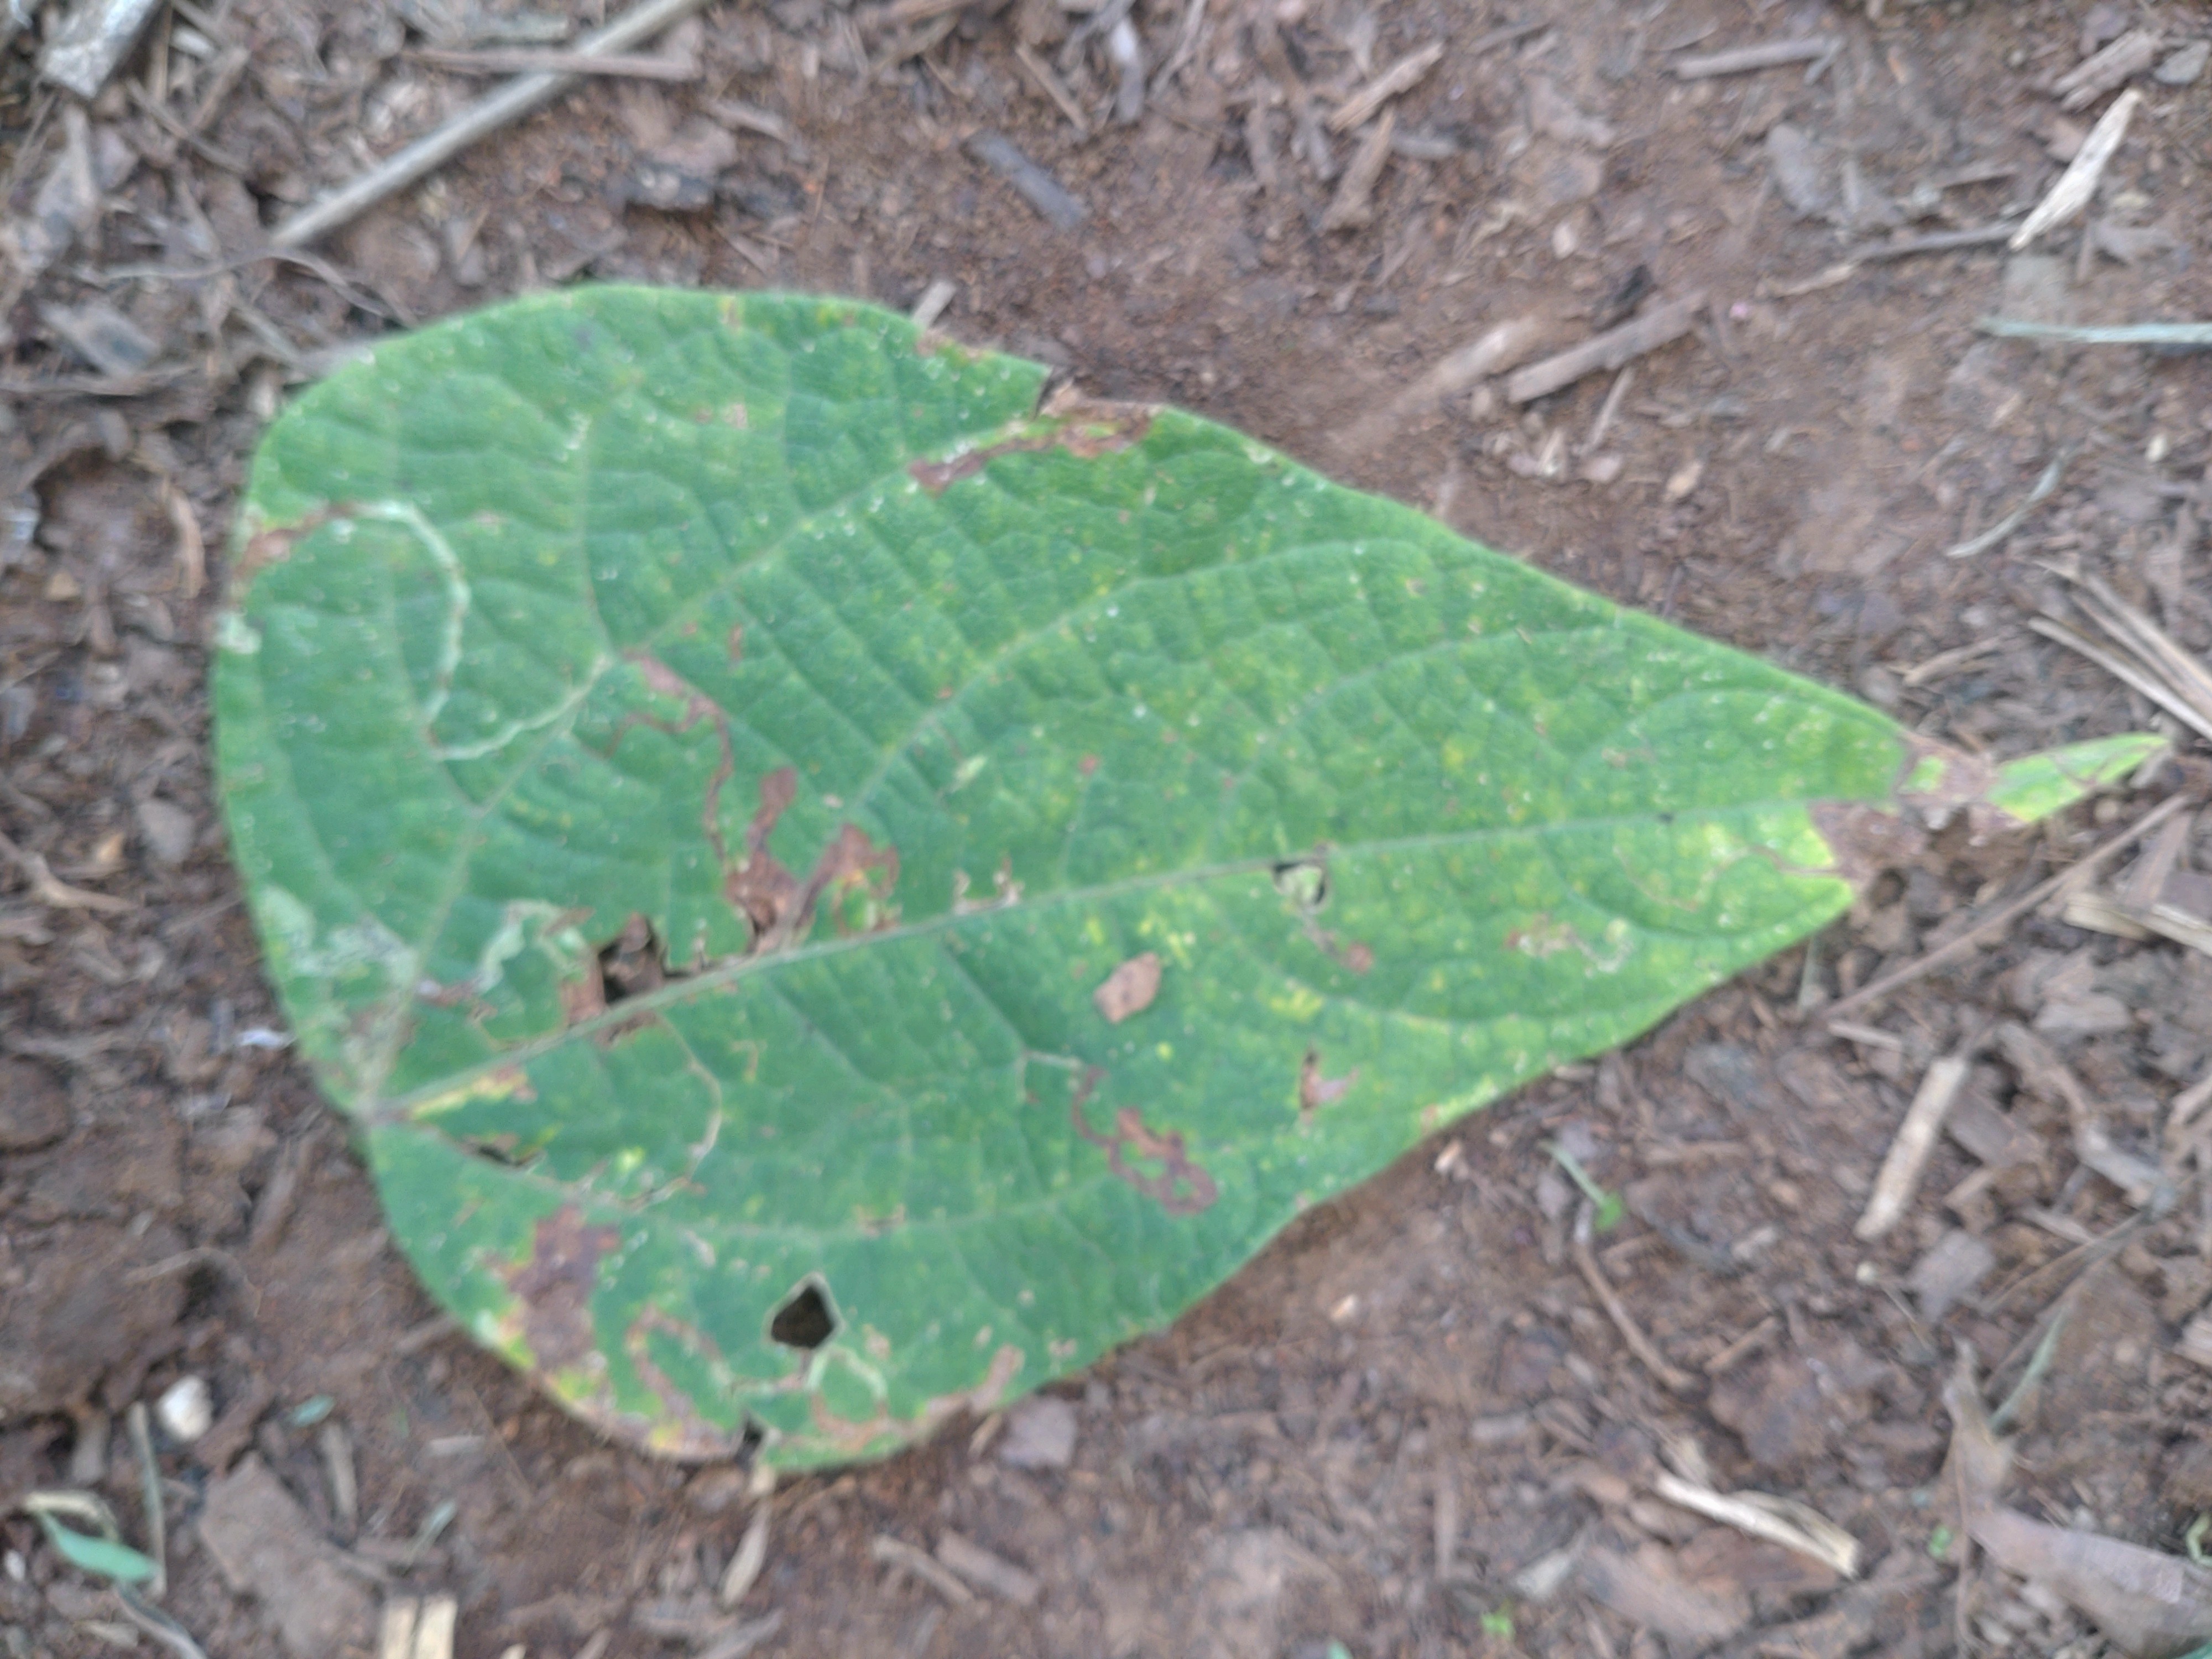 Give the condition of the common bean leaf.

anthracnose
